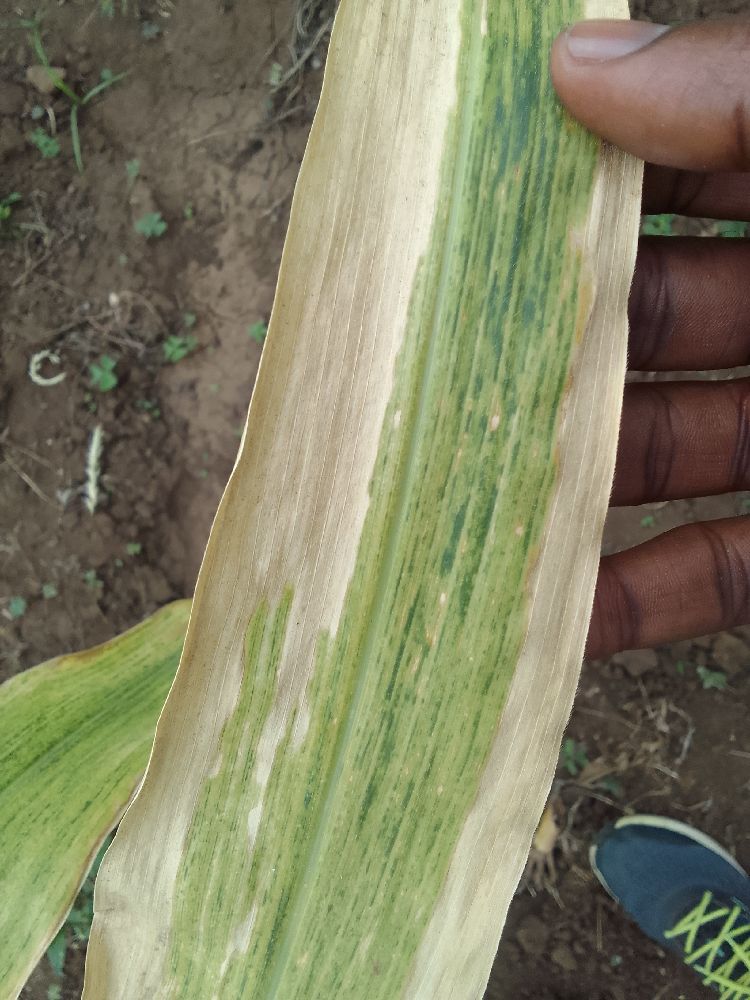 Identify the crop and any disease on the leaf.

maize, maize lethal necrosis
